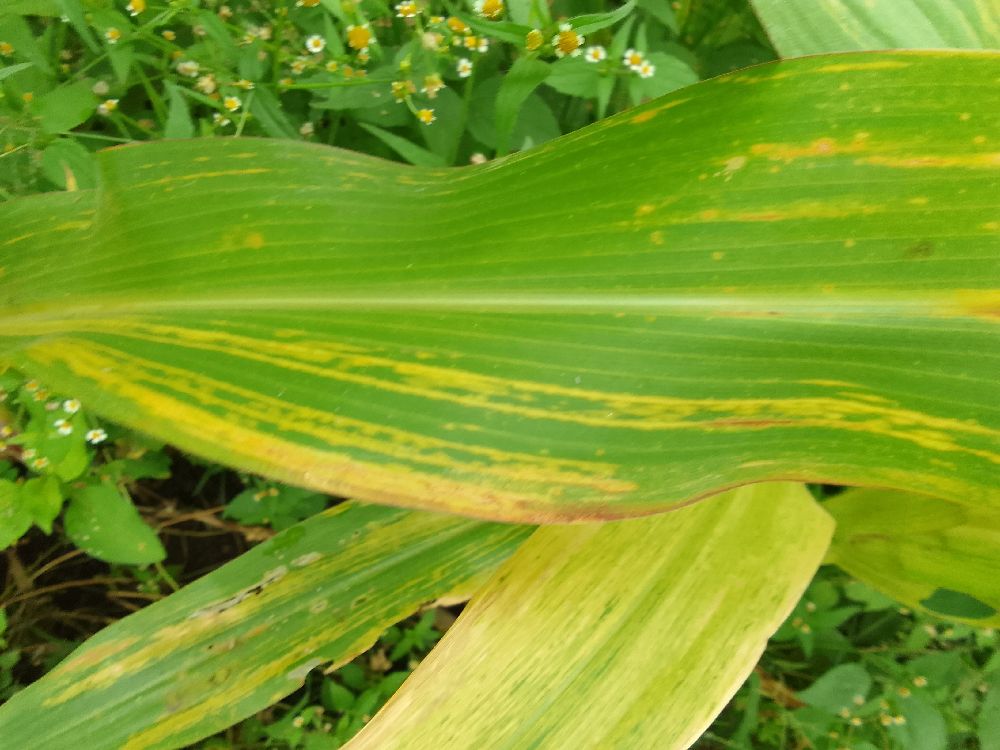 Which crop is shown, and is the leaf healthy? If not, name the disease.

maize, maize lethal necrosis
